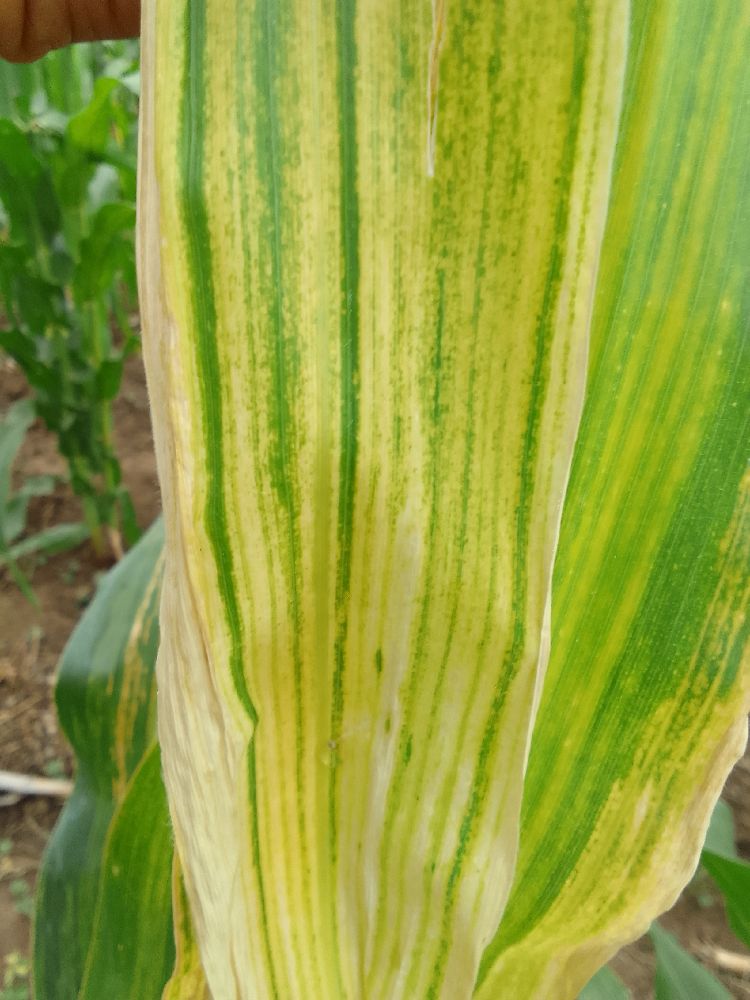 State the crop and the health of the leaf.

maize, maize lethal necrosis
